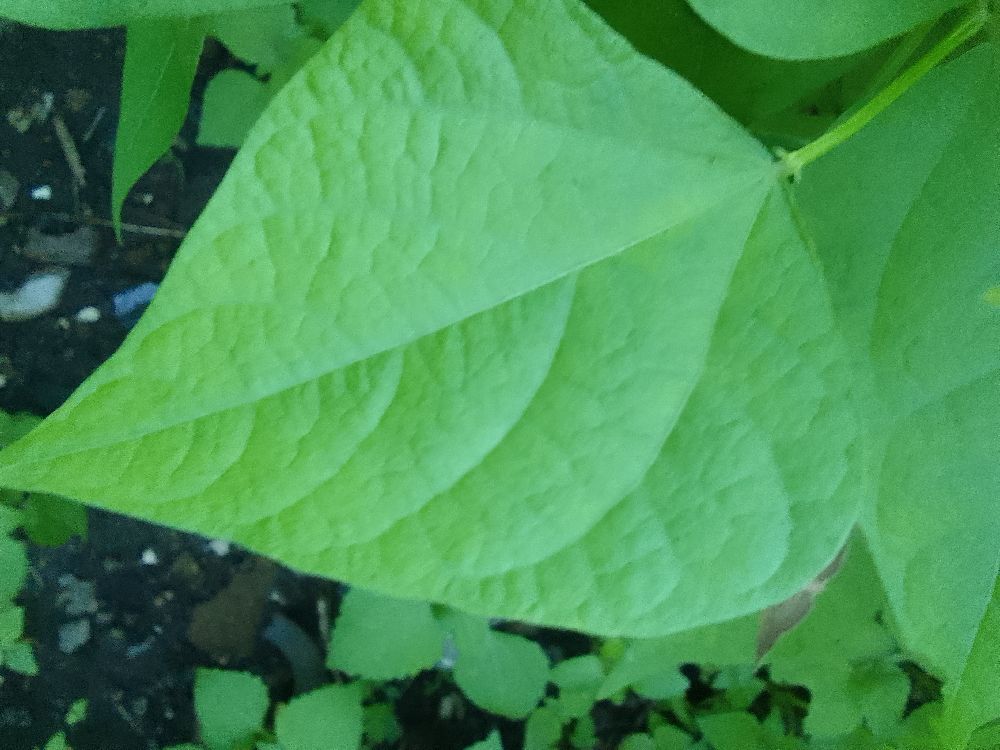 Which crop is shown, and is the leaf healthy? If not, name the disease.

common bean, healthy
